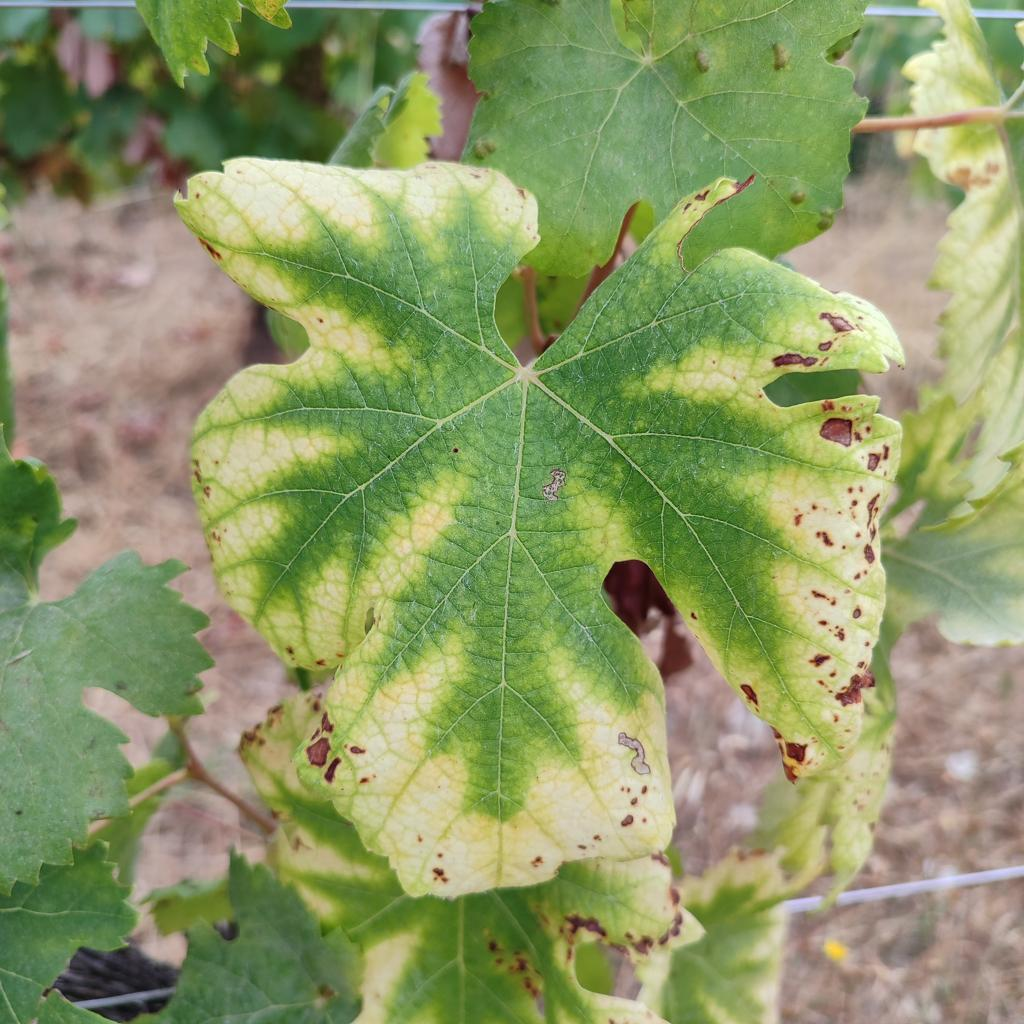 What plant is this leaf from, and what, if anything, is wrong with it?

grapevine, esca complex
